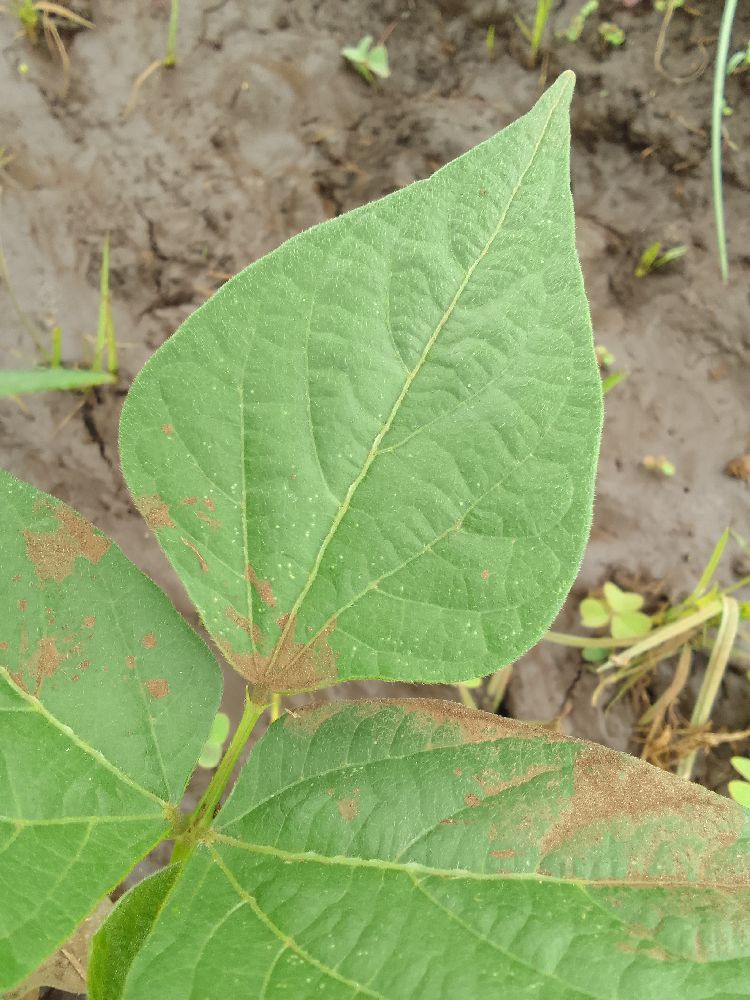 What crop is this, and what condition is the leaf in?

common bean, healthy
